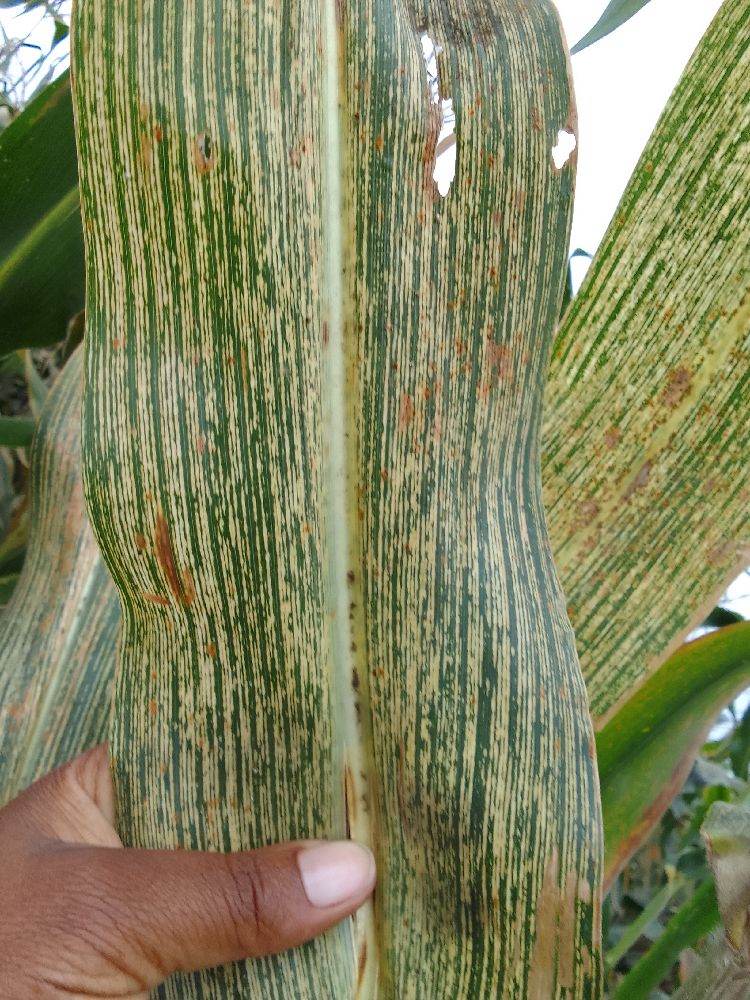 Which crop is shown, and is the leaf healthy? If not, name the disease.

maize, maize streak virus
